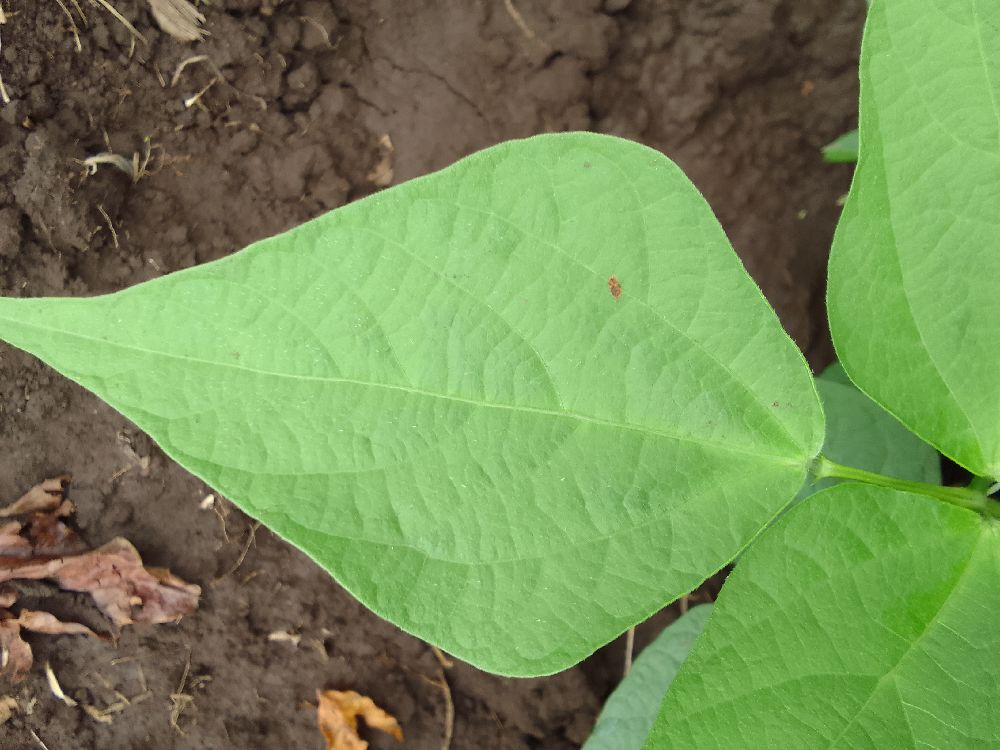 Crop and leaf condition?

common bean, healthy
